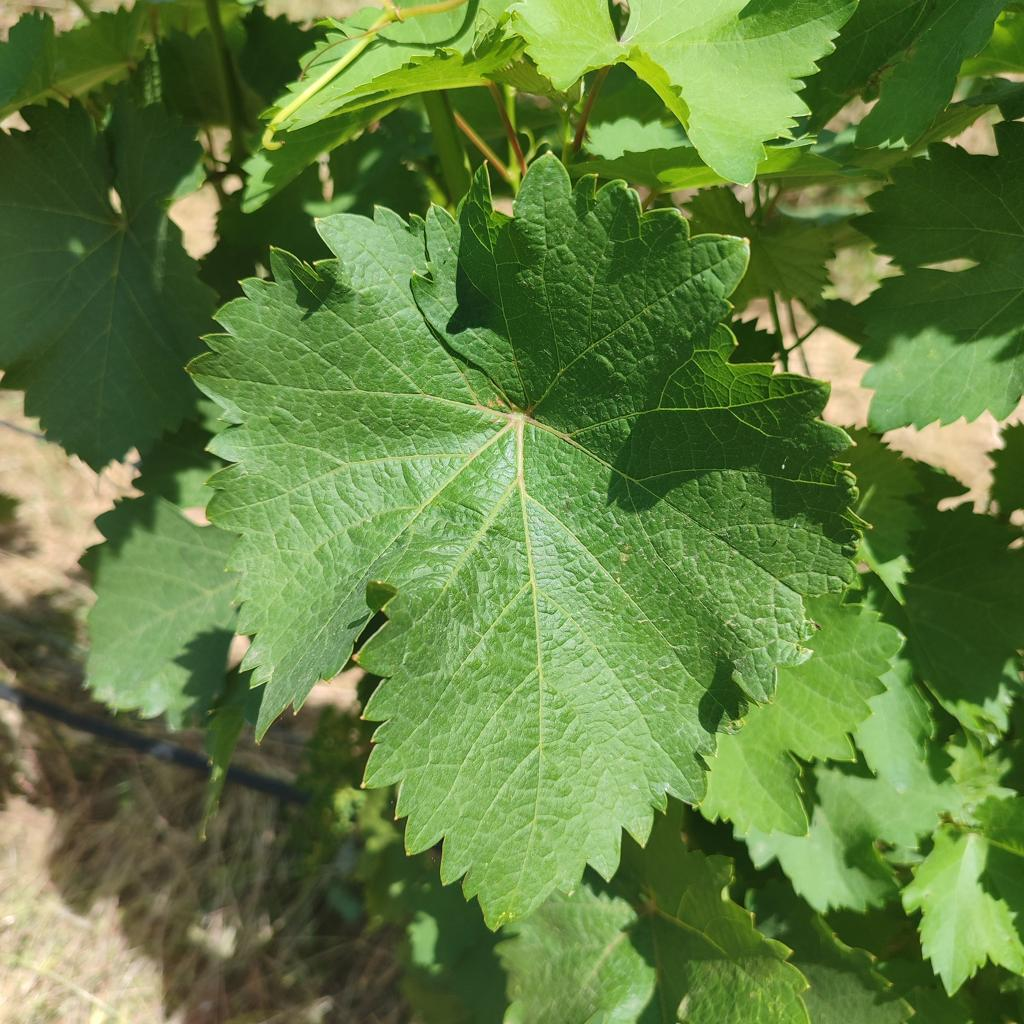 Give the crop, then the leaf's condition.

grapevine, healthy
